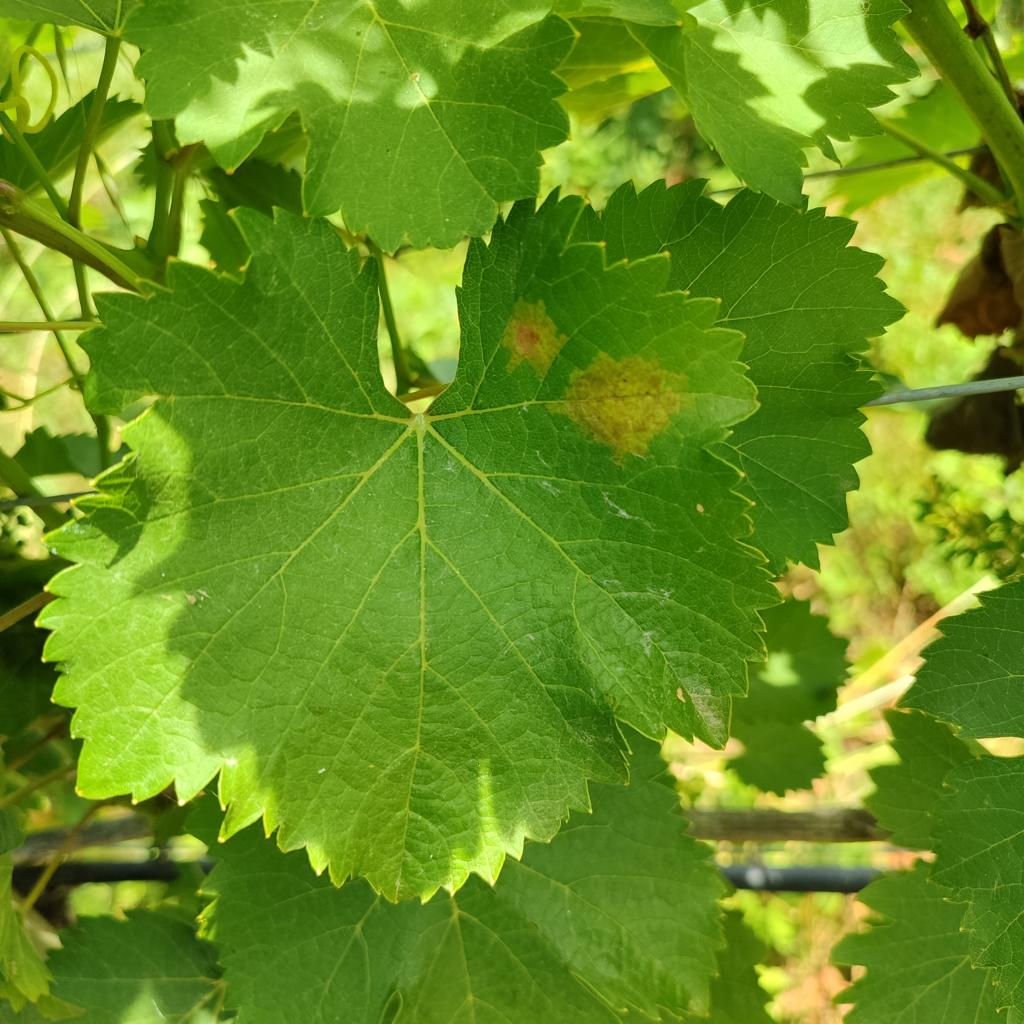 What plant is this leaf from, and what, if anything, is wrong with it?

grapevine, downy mildew
